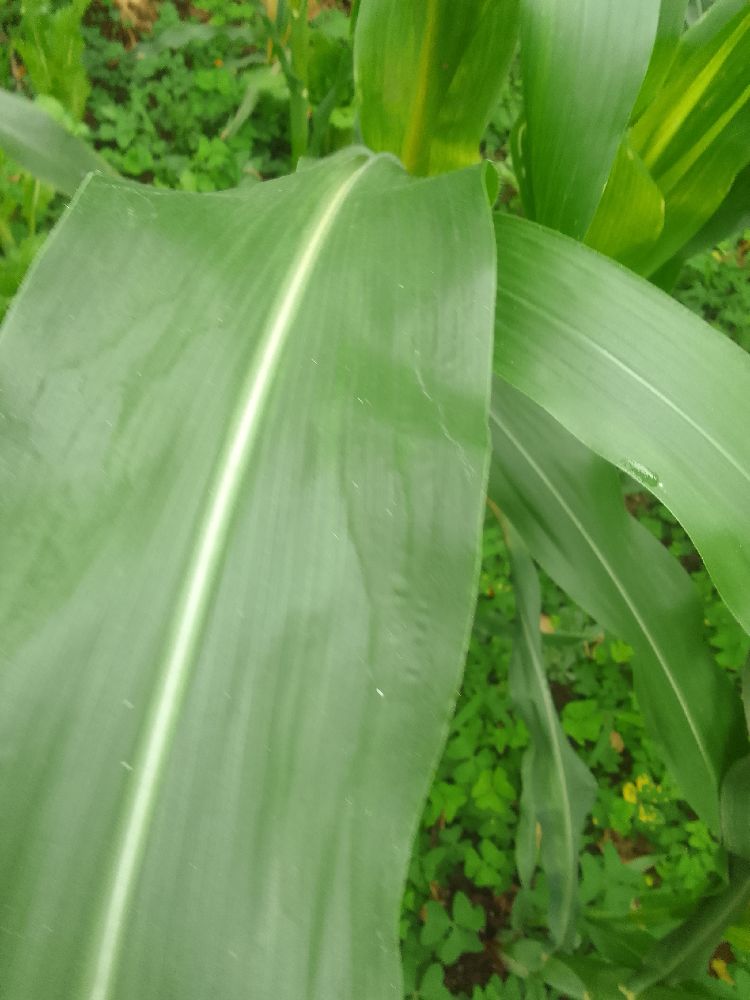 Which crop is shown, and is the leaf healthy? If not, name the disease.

maize, healthy
